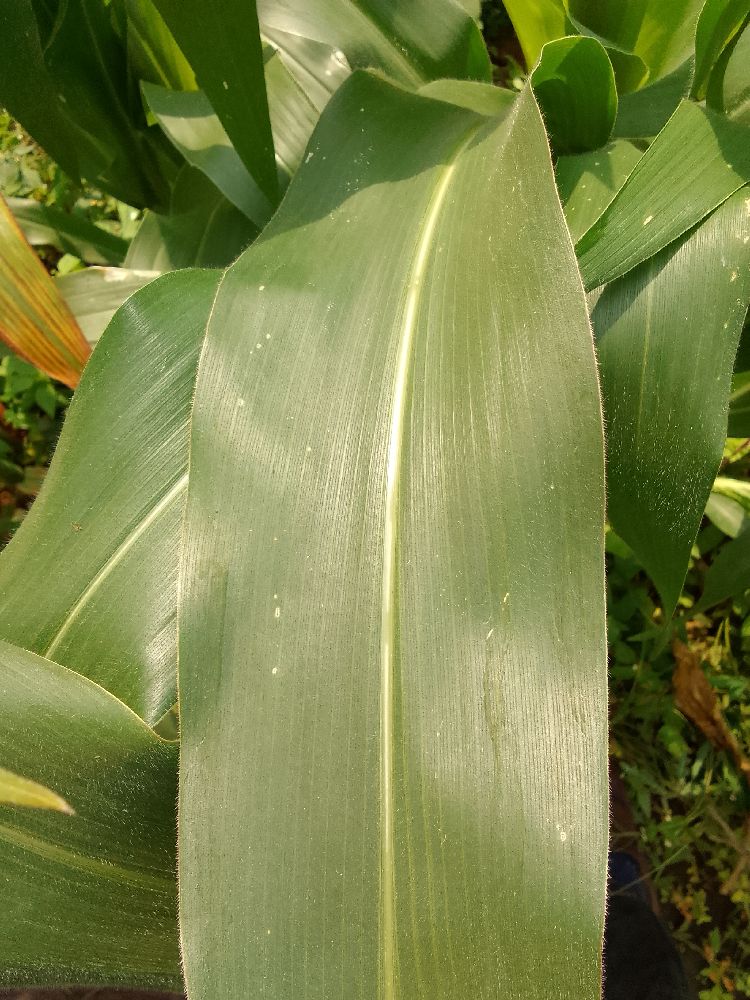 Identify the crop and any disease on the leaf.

maize, healthy
